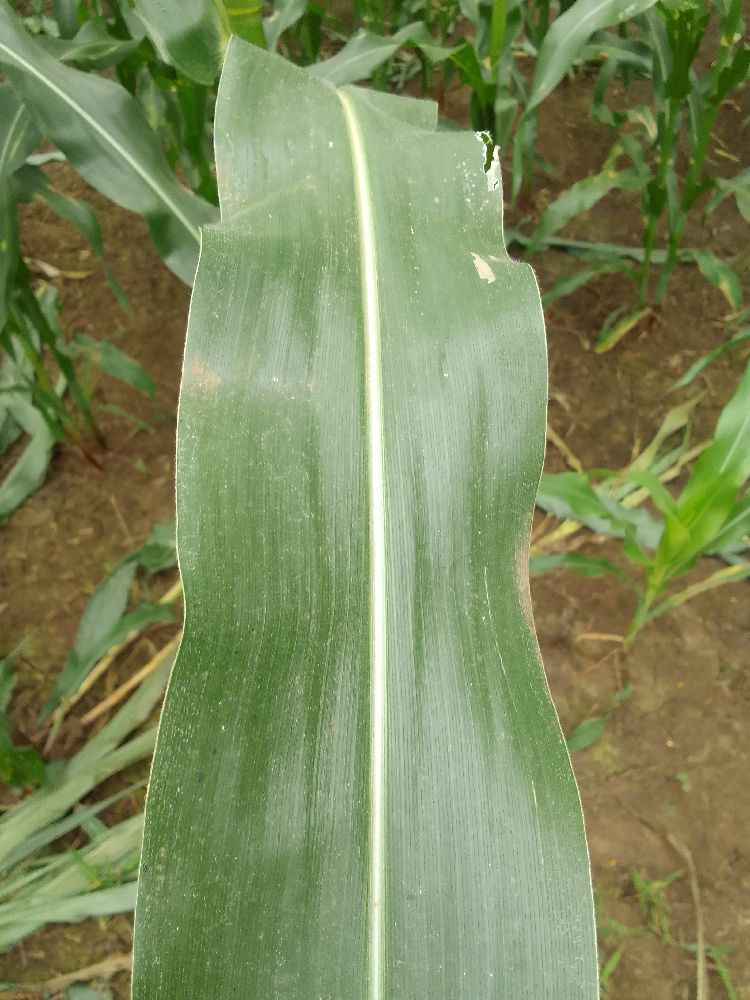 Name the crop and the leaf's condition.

maize, healthy
